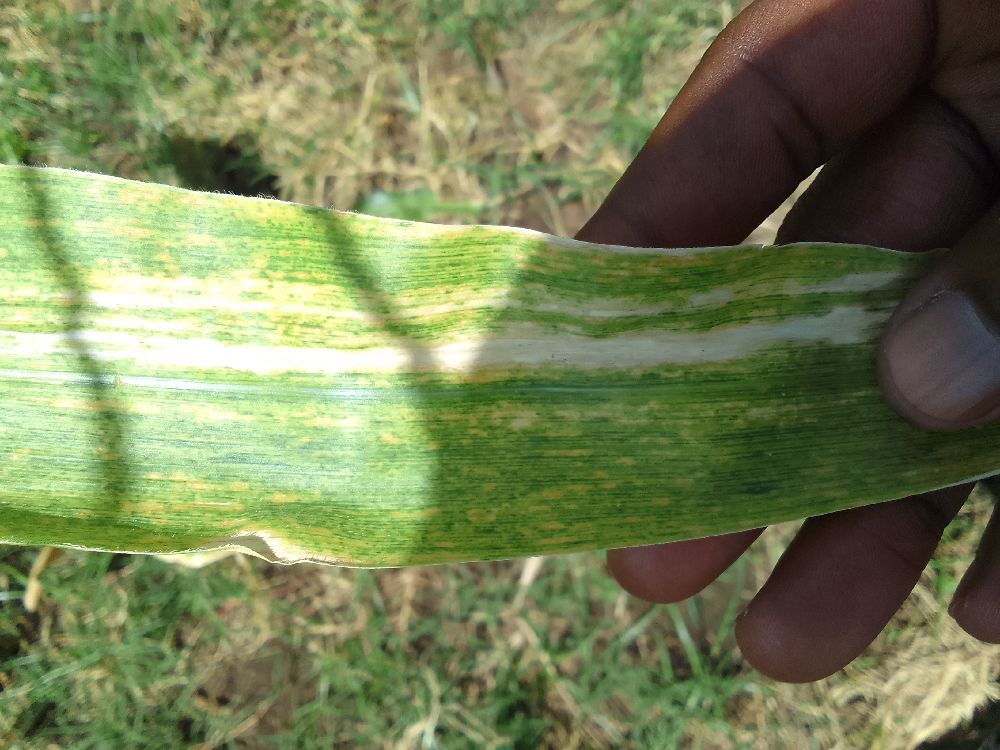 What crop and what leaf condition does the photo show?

maize, maize lethal necrosis
